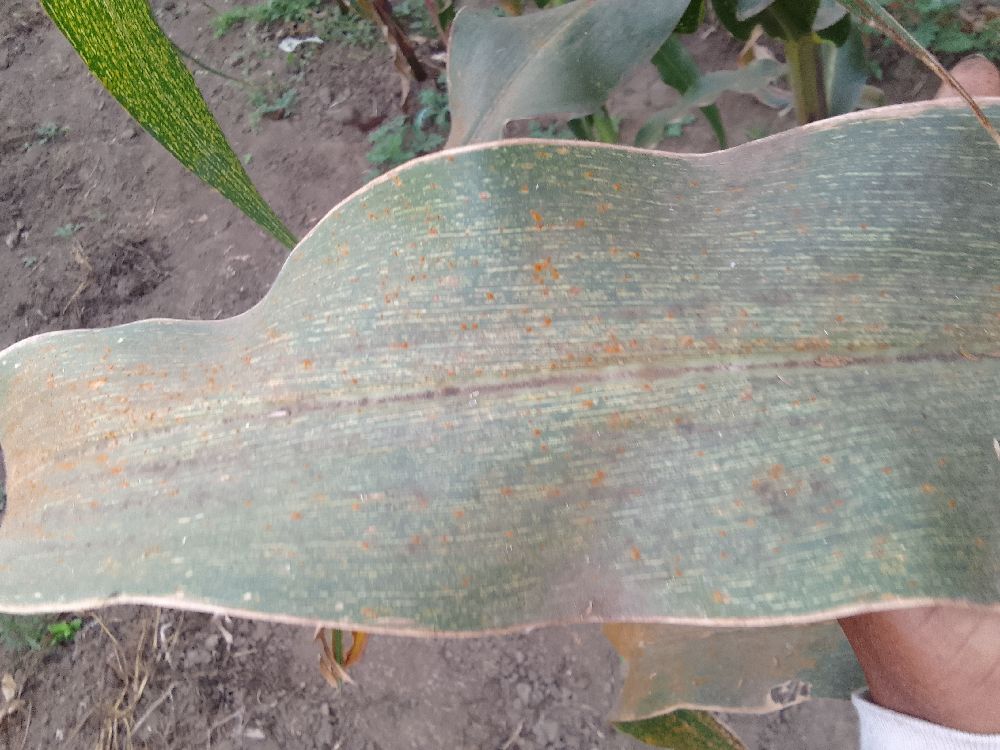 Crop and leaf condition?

maize, maize streak virus
